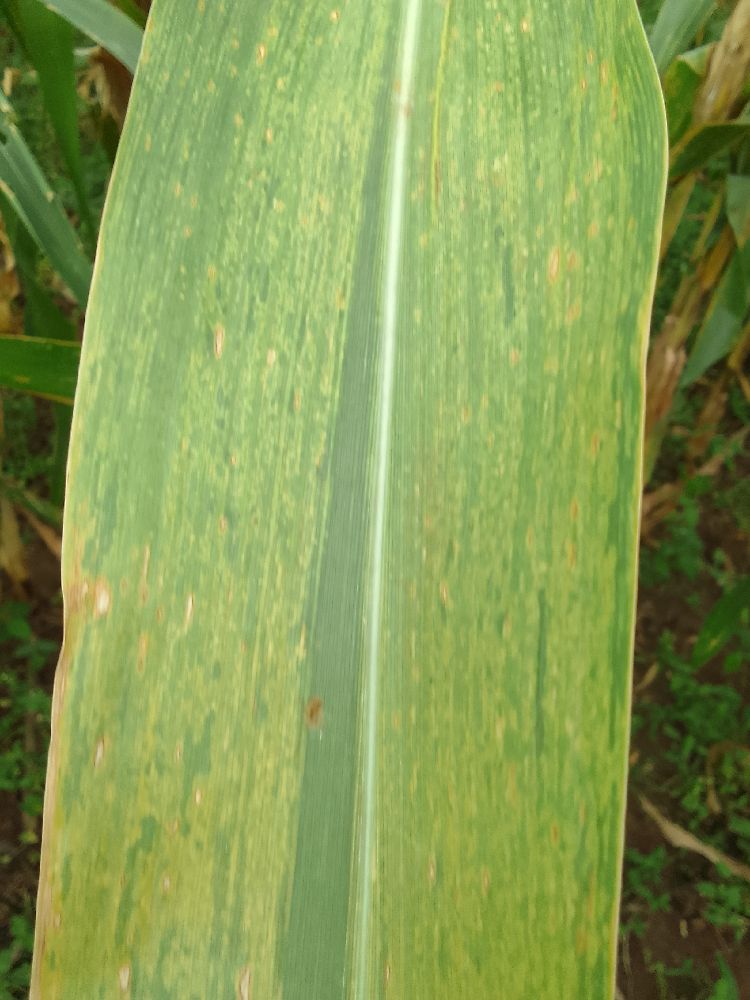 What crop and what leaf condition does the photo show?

maize, maize lethal necrosis
